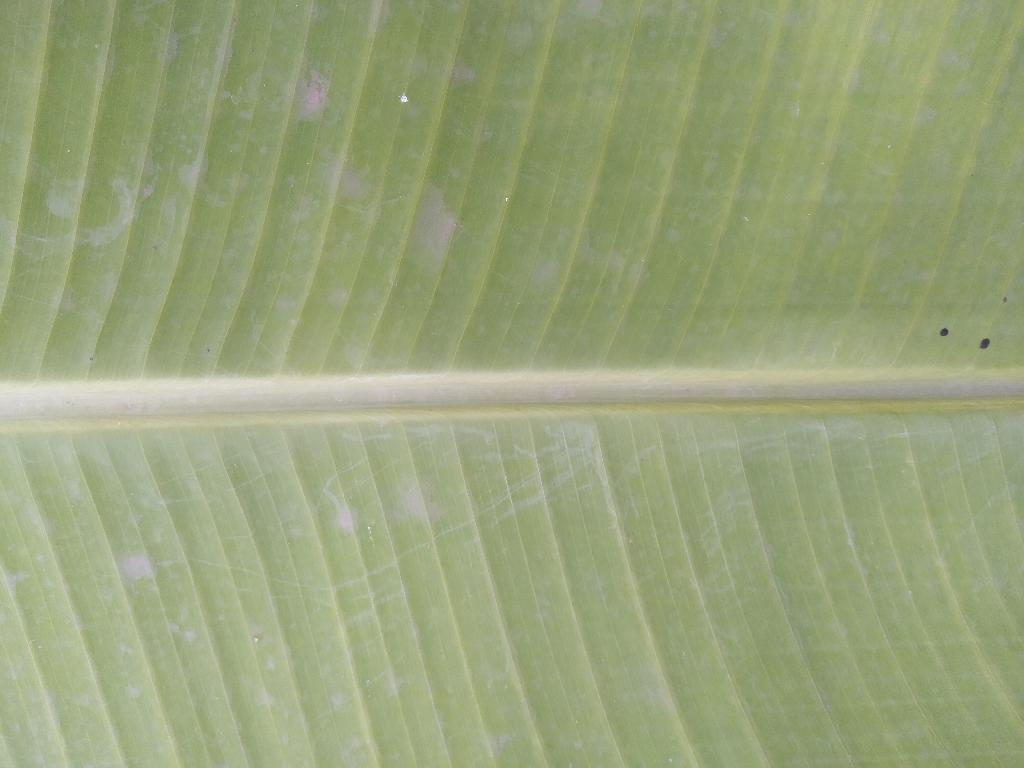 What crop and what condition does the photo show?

banana, healthy
